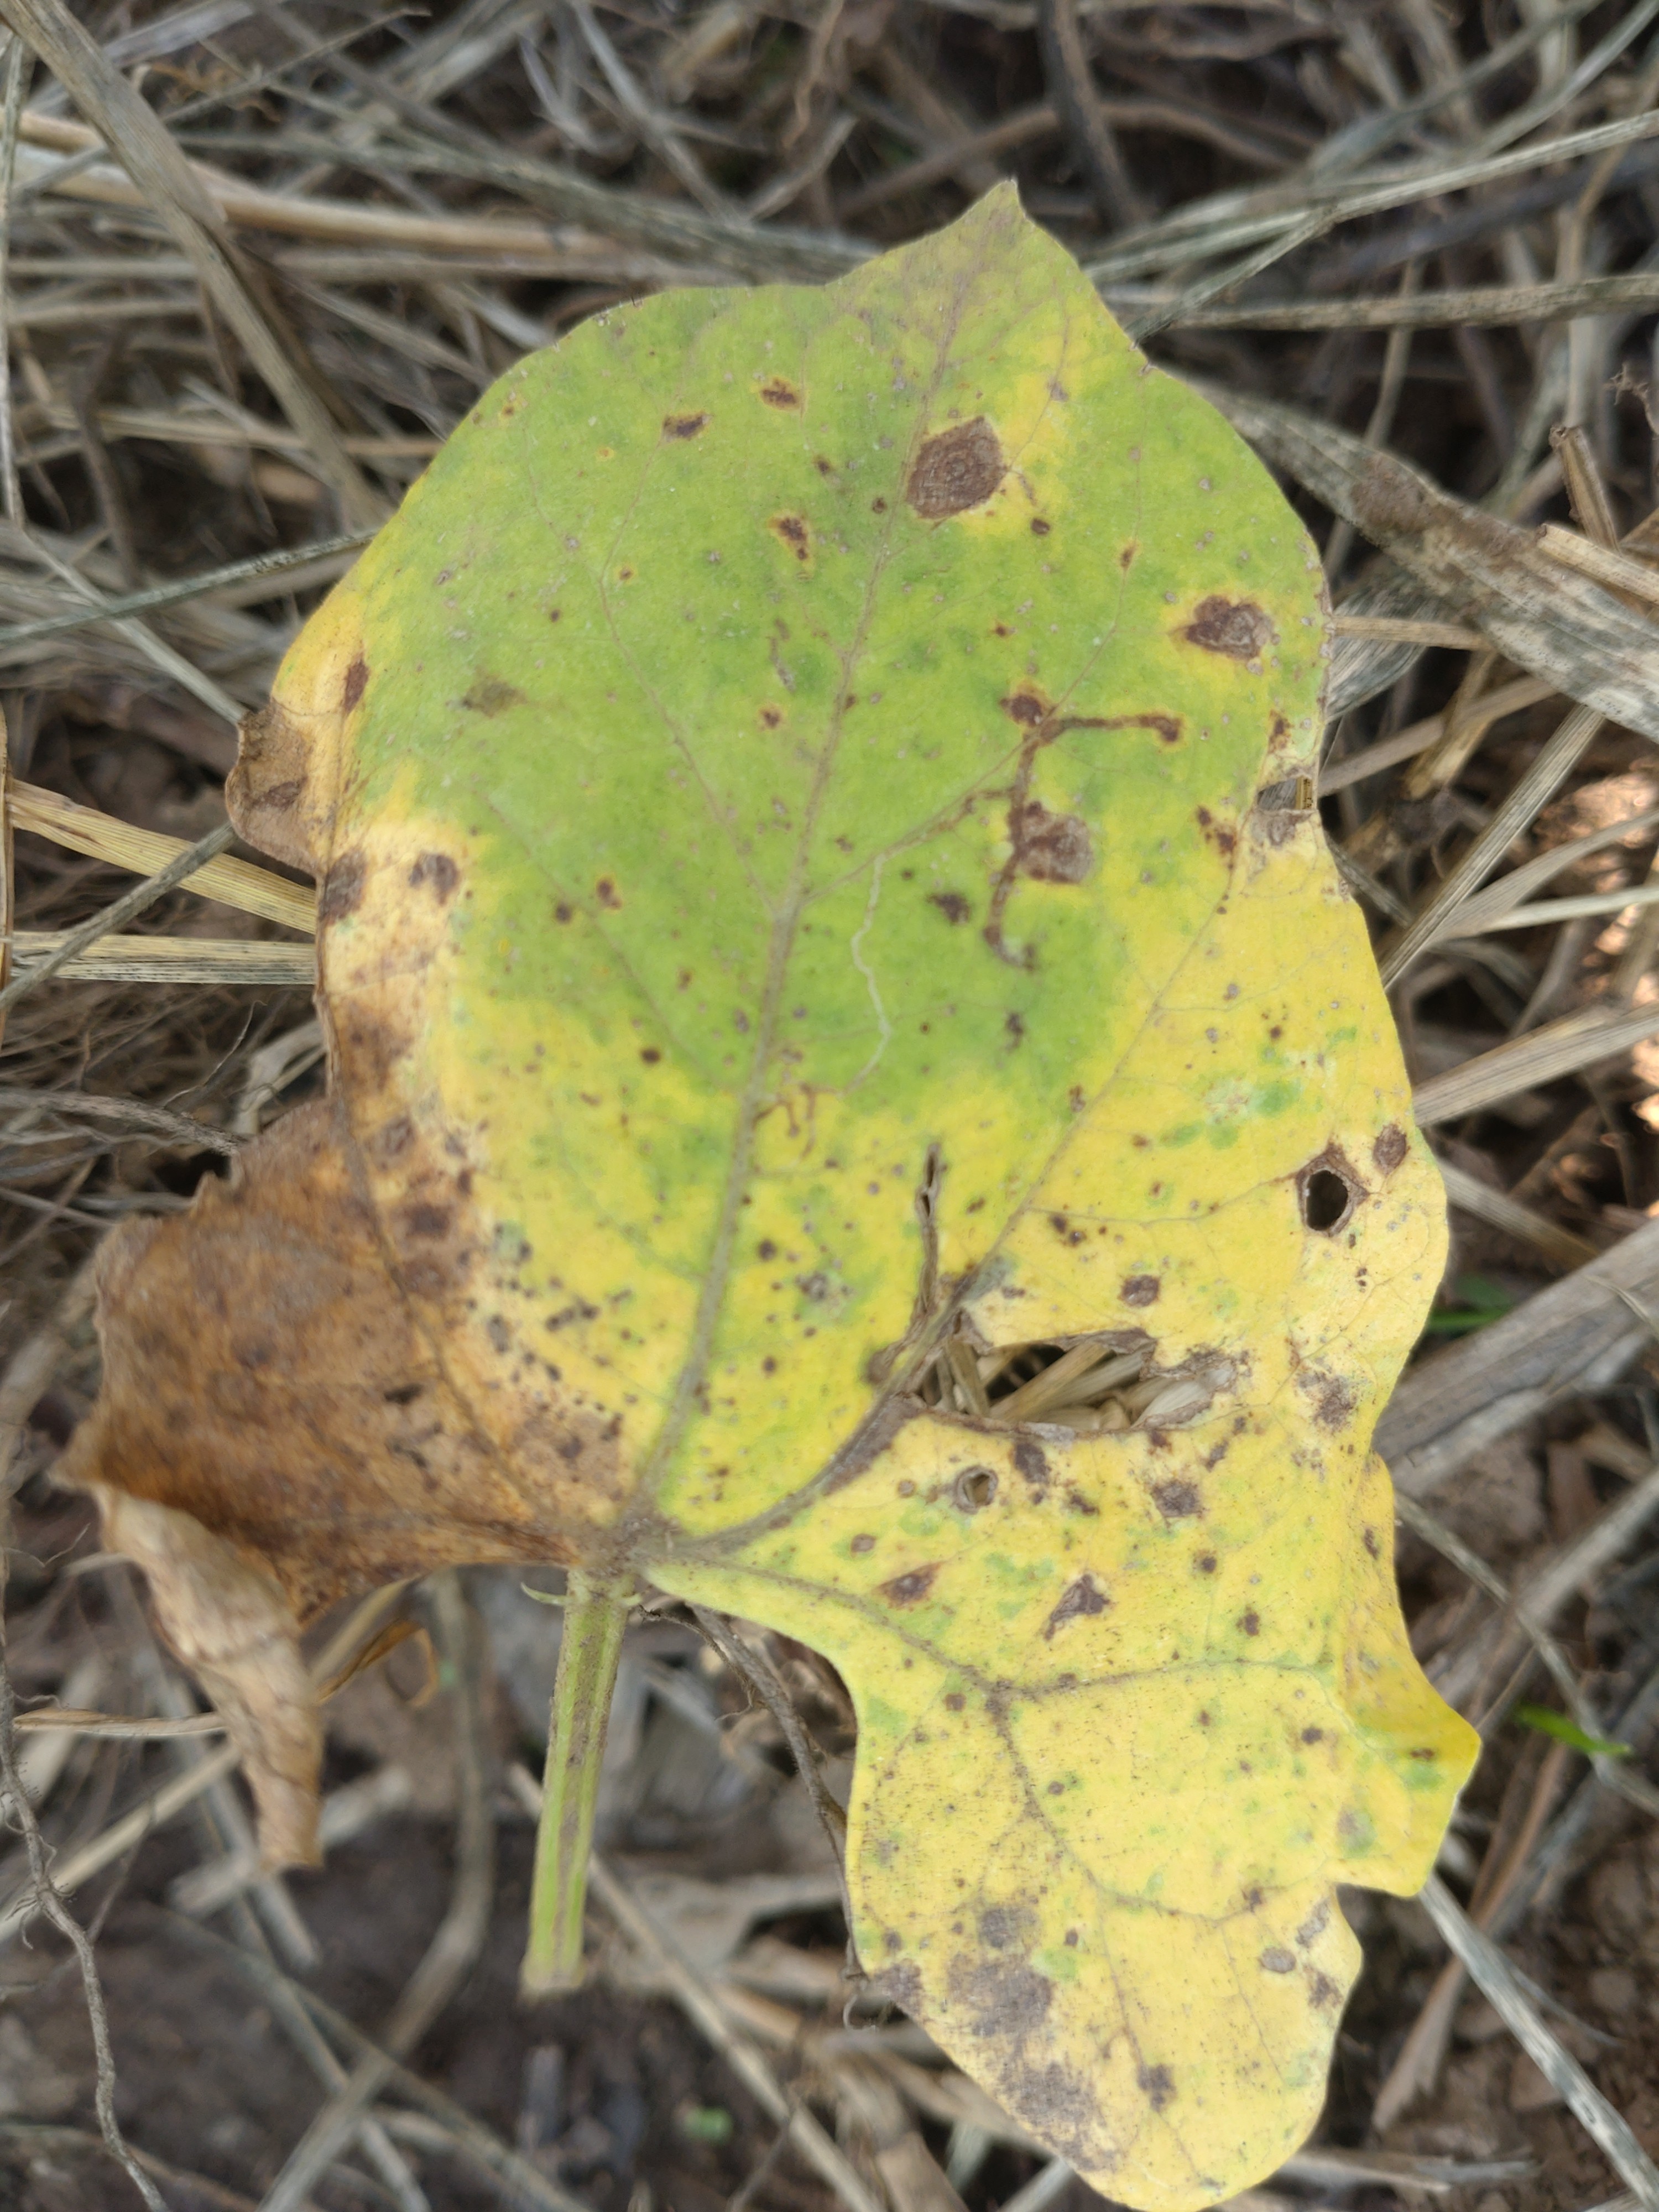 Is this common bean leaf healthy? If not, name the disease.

anthracnose
